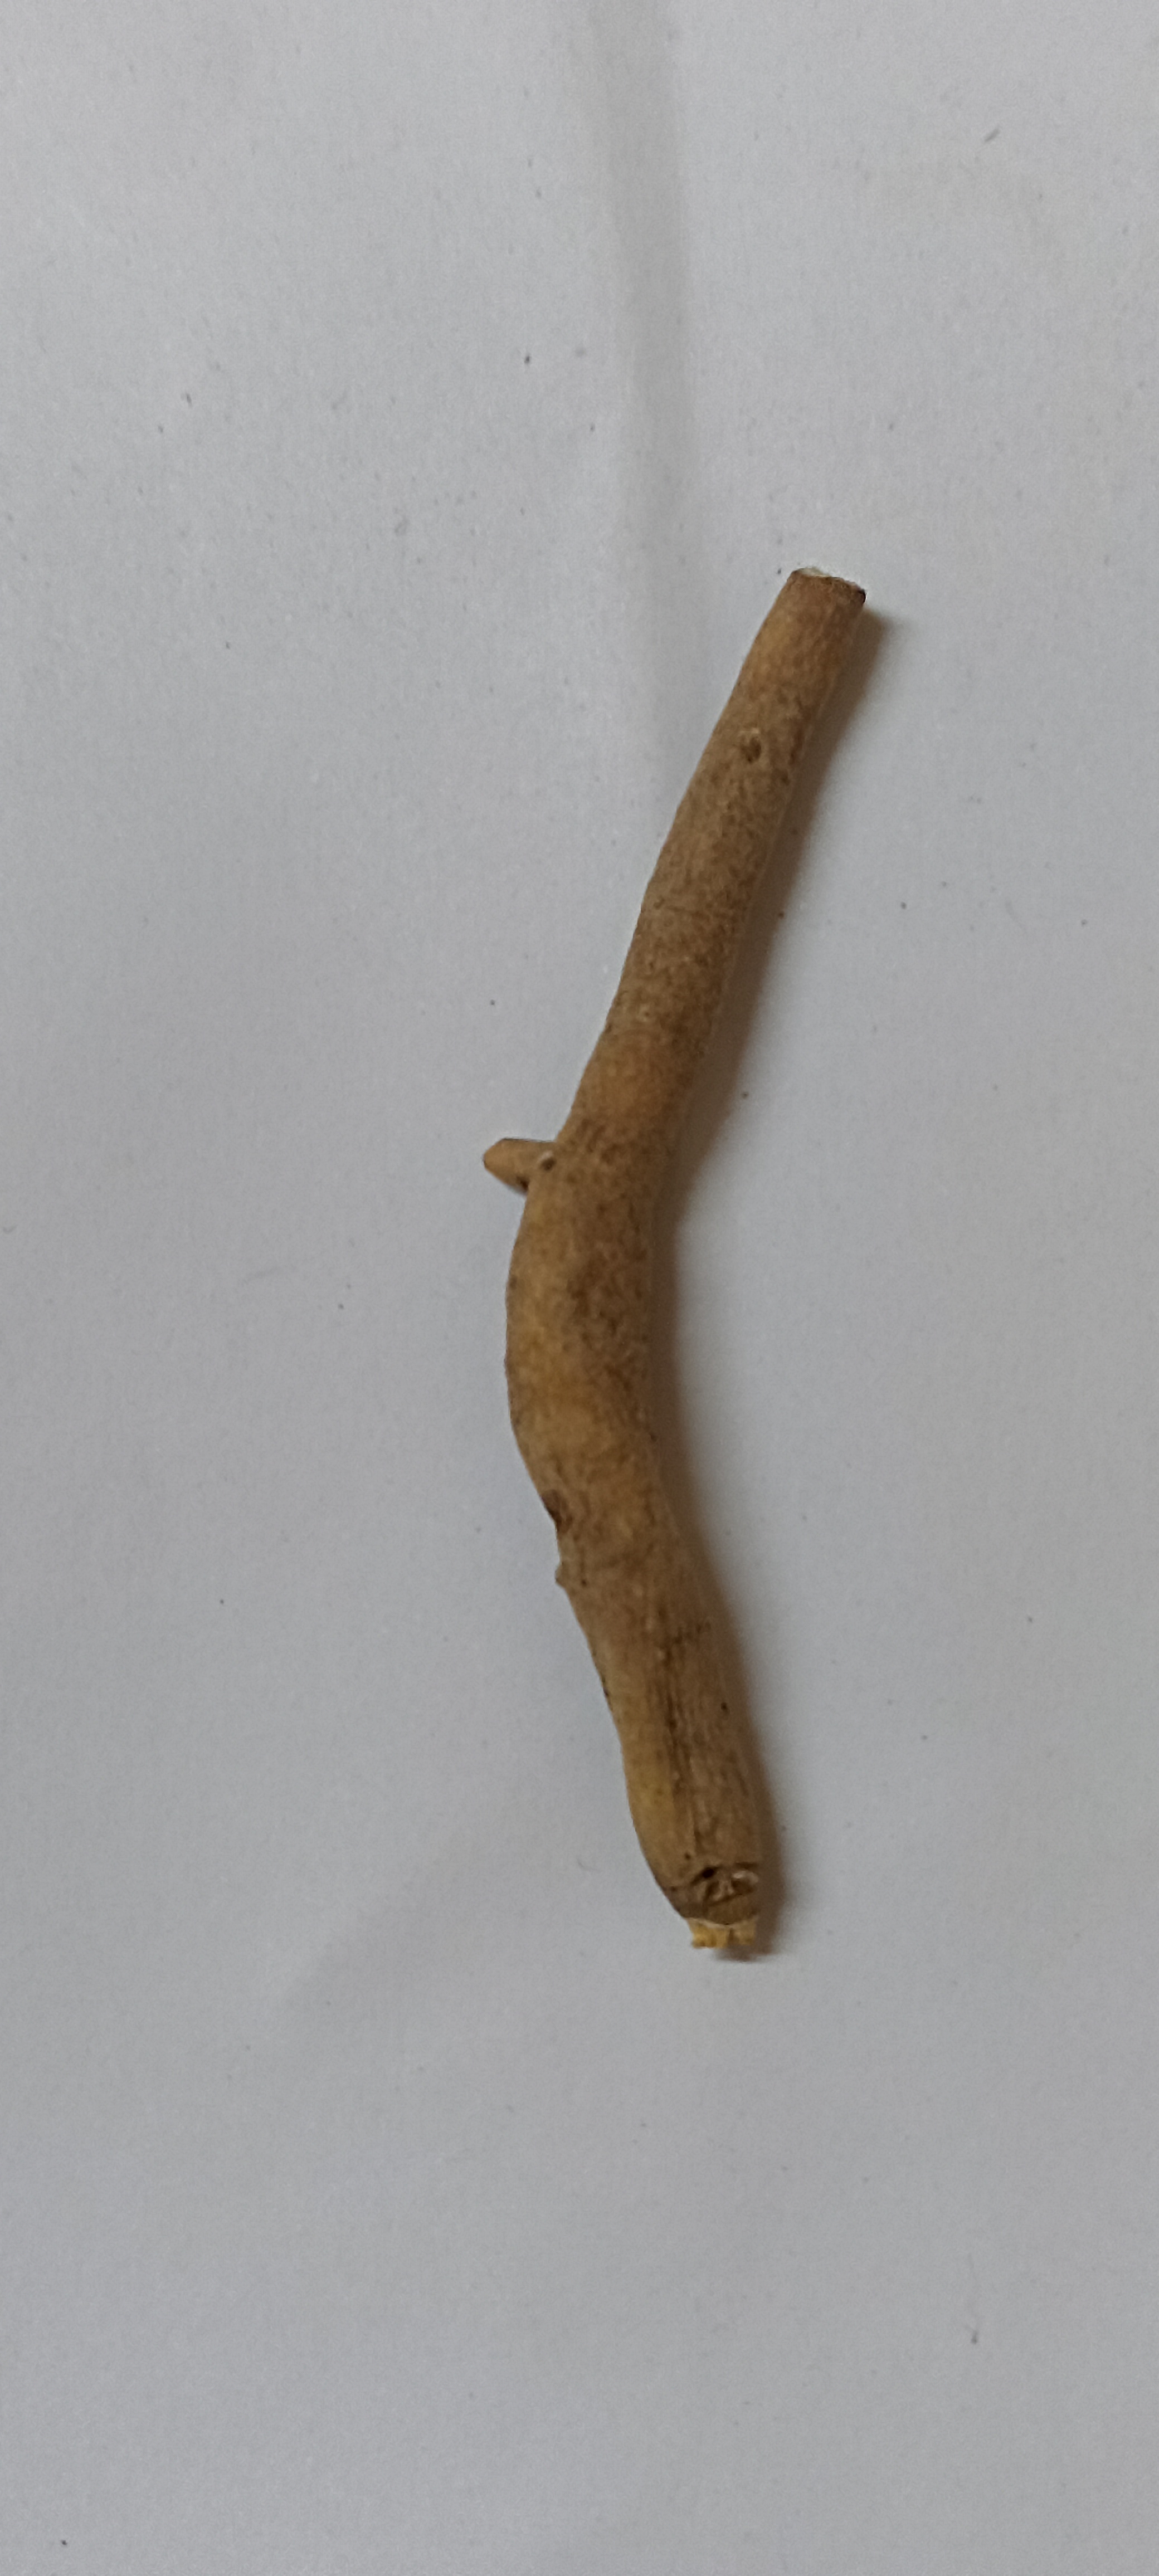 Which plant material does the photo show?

ashwagandha
